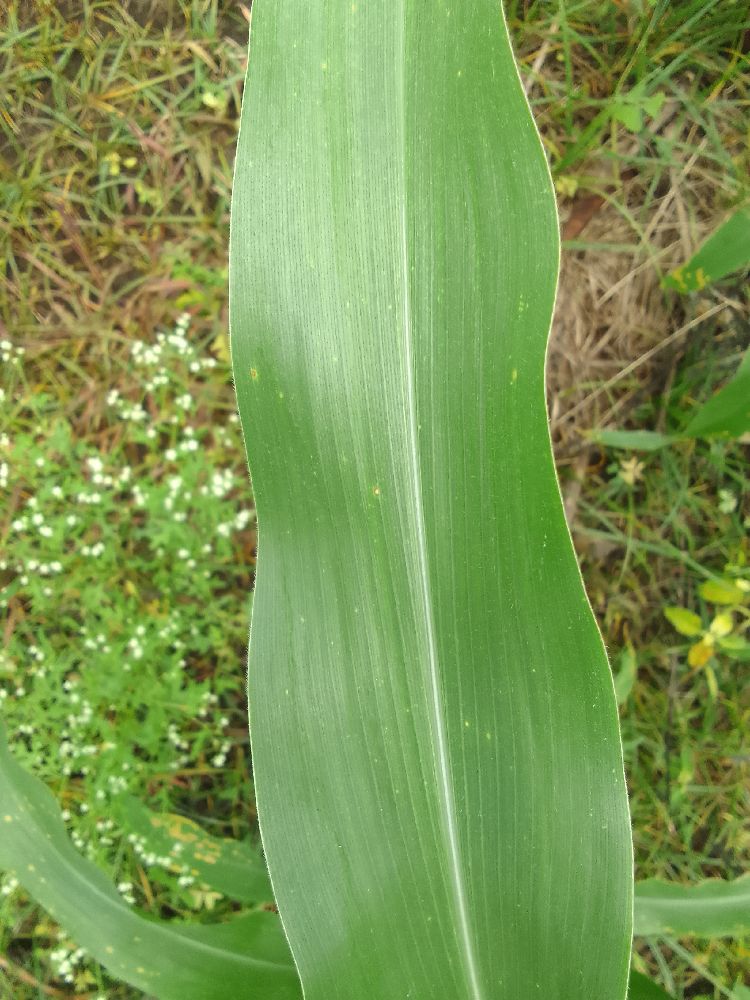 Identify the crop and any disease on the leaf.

maize, healthy
